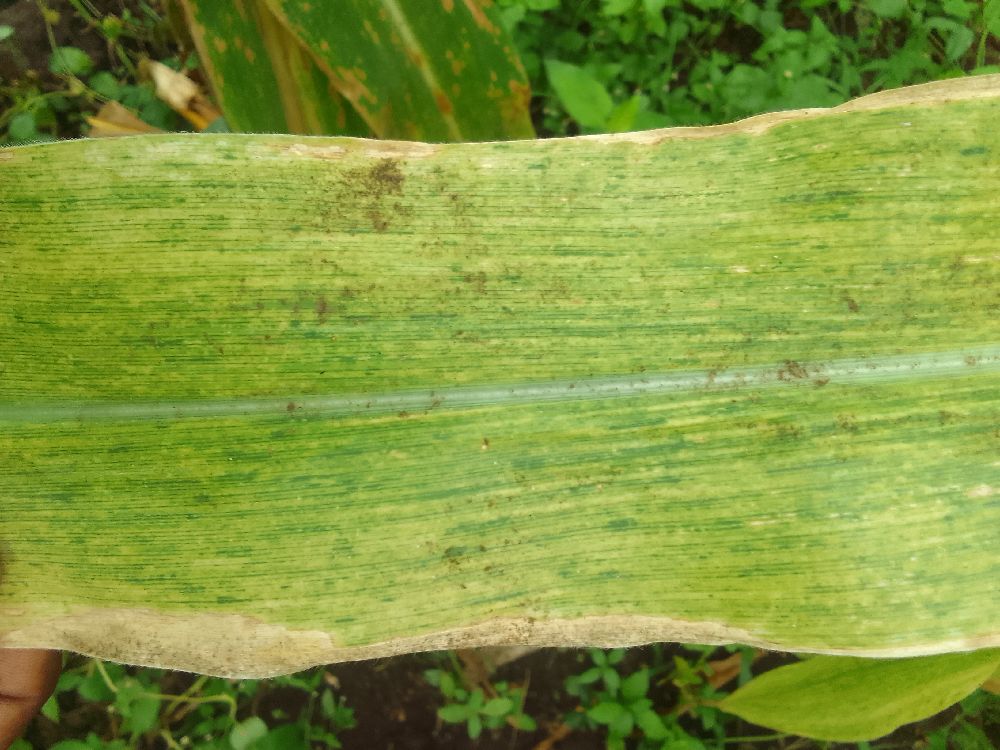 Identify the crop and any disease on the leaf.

maize, maize lethal necrosis
